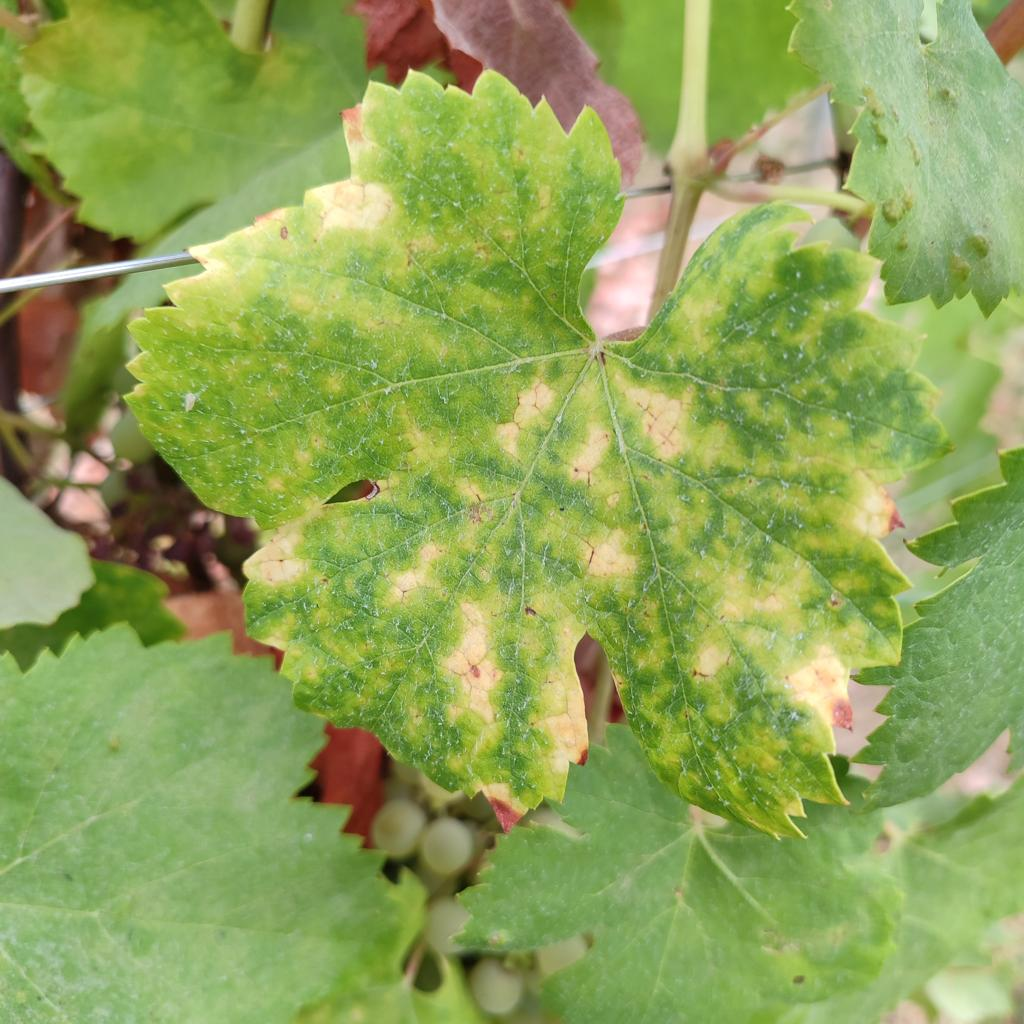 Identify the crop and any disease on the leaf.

grapevine, esca complex
